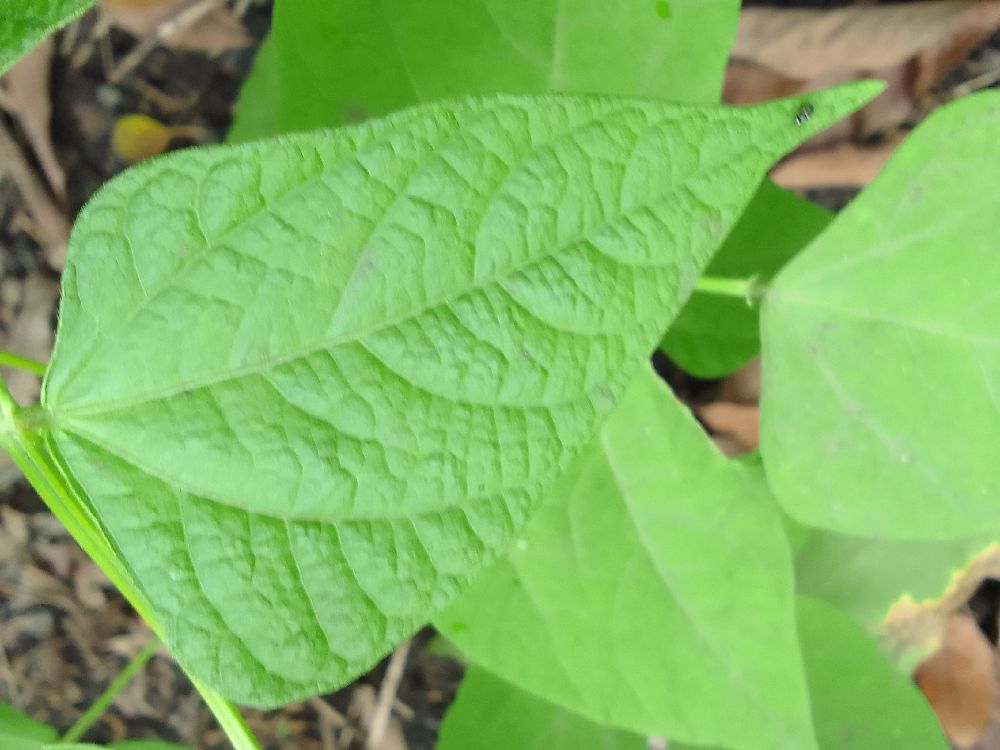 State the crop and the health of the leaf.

common bean, healthy
